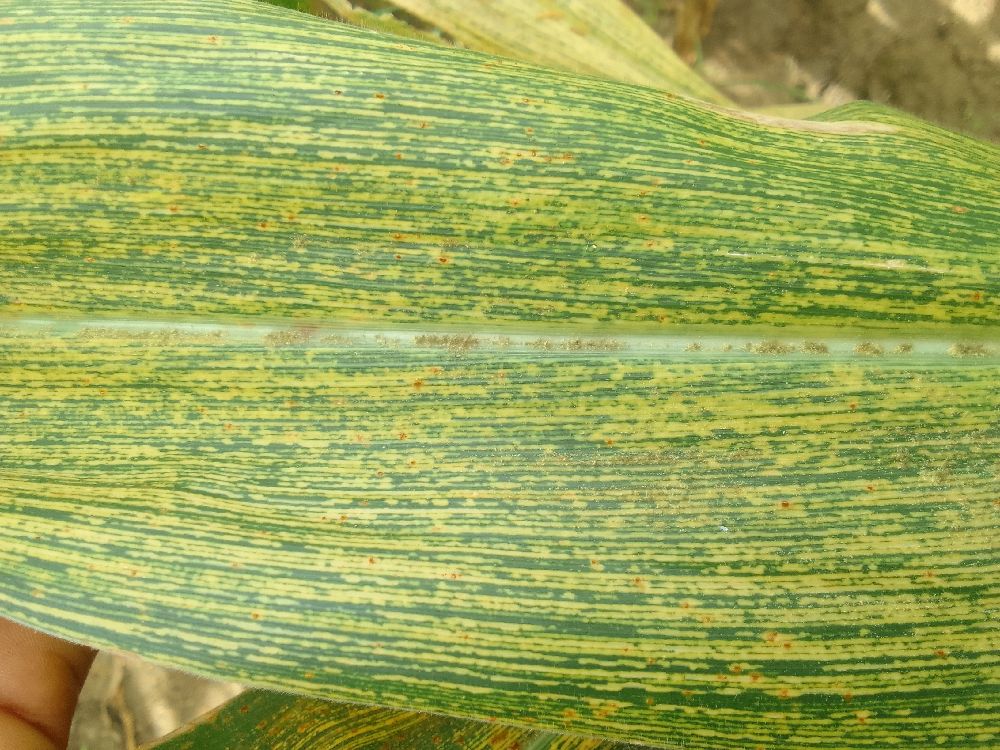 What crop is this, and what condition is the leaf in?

maize, maize streak virus
